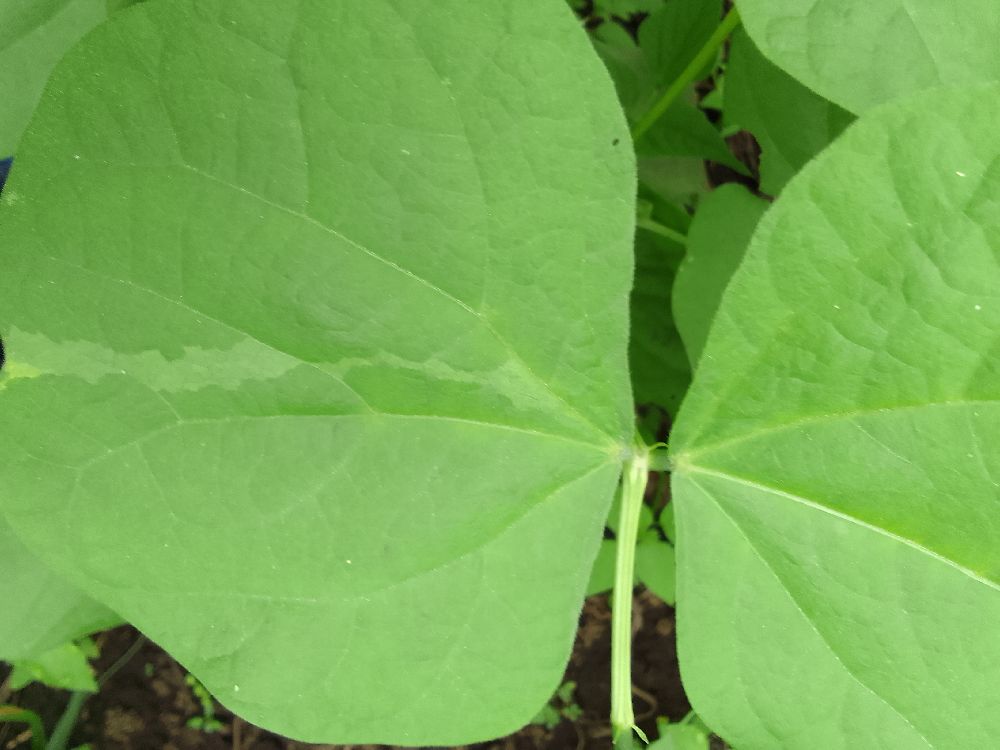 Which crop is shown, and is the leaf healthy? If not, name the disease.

common bean, healthy
